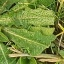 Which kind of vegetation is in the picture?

structured weed
